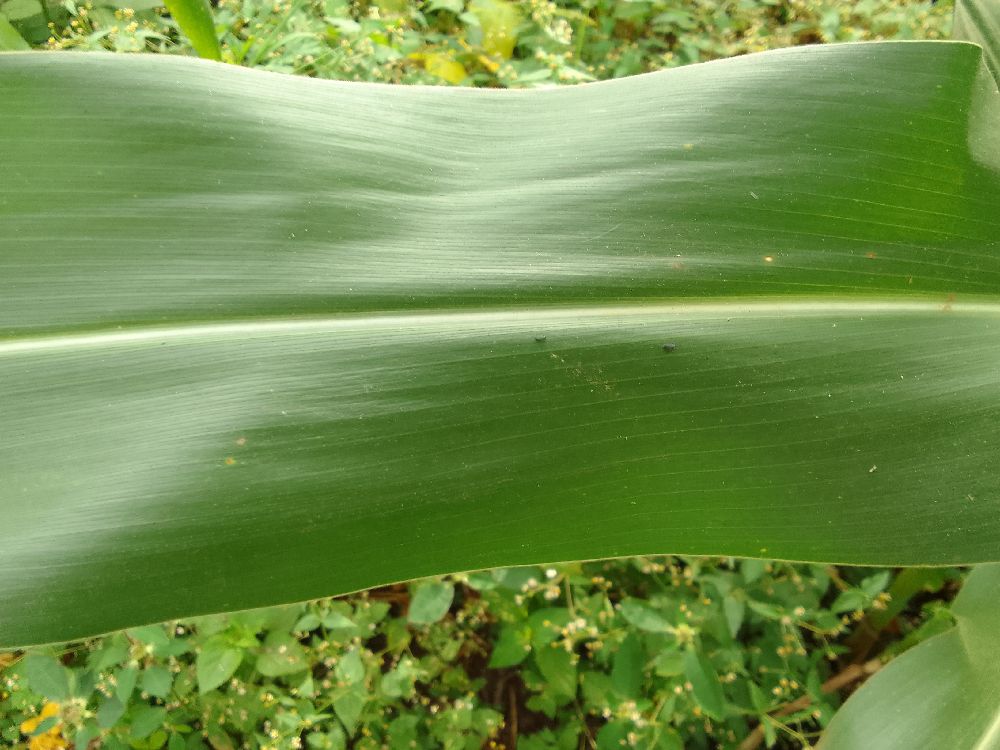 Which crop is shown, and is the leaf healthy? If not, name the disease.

maize, healthy
